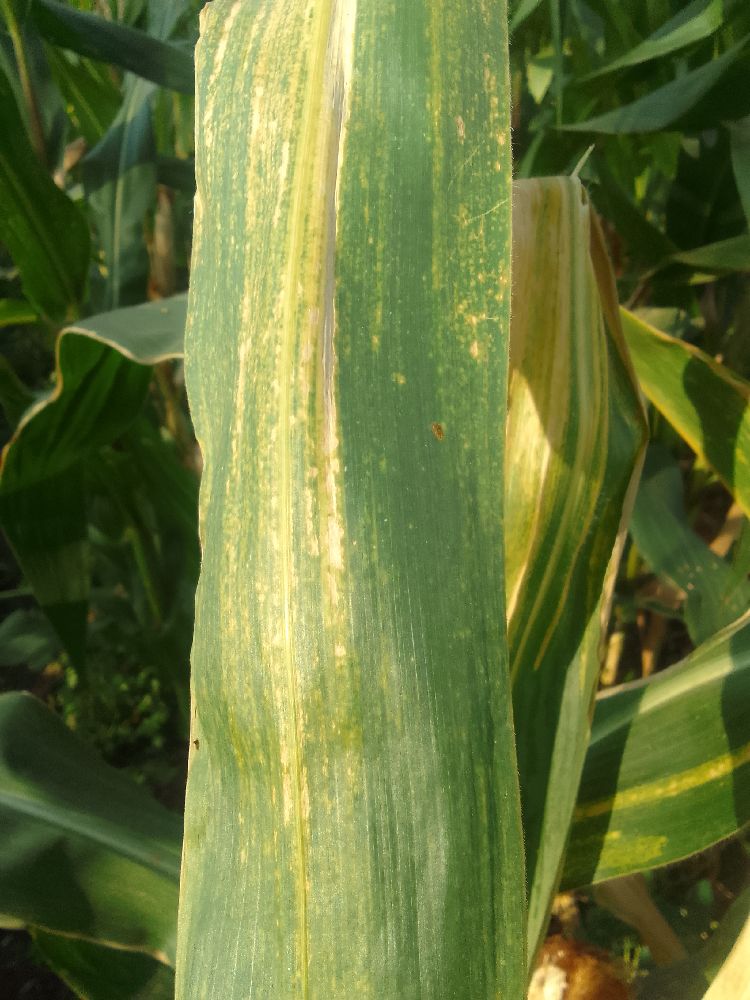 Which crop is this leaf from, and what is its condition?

maize, maize lethal necrosis
